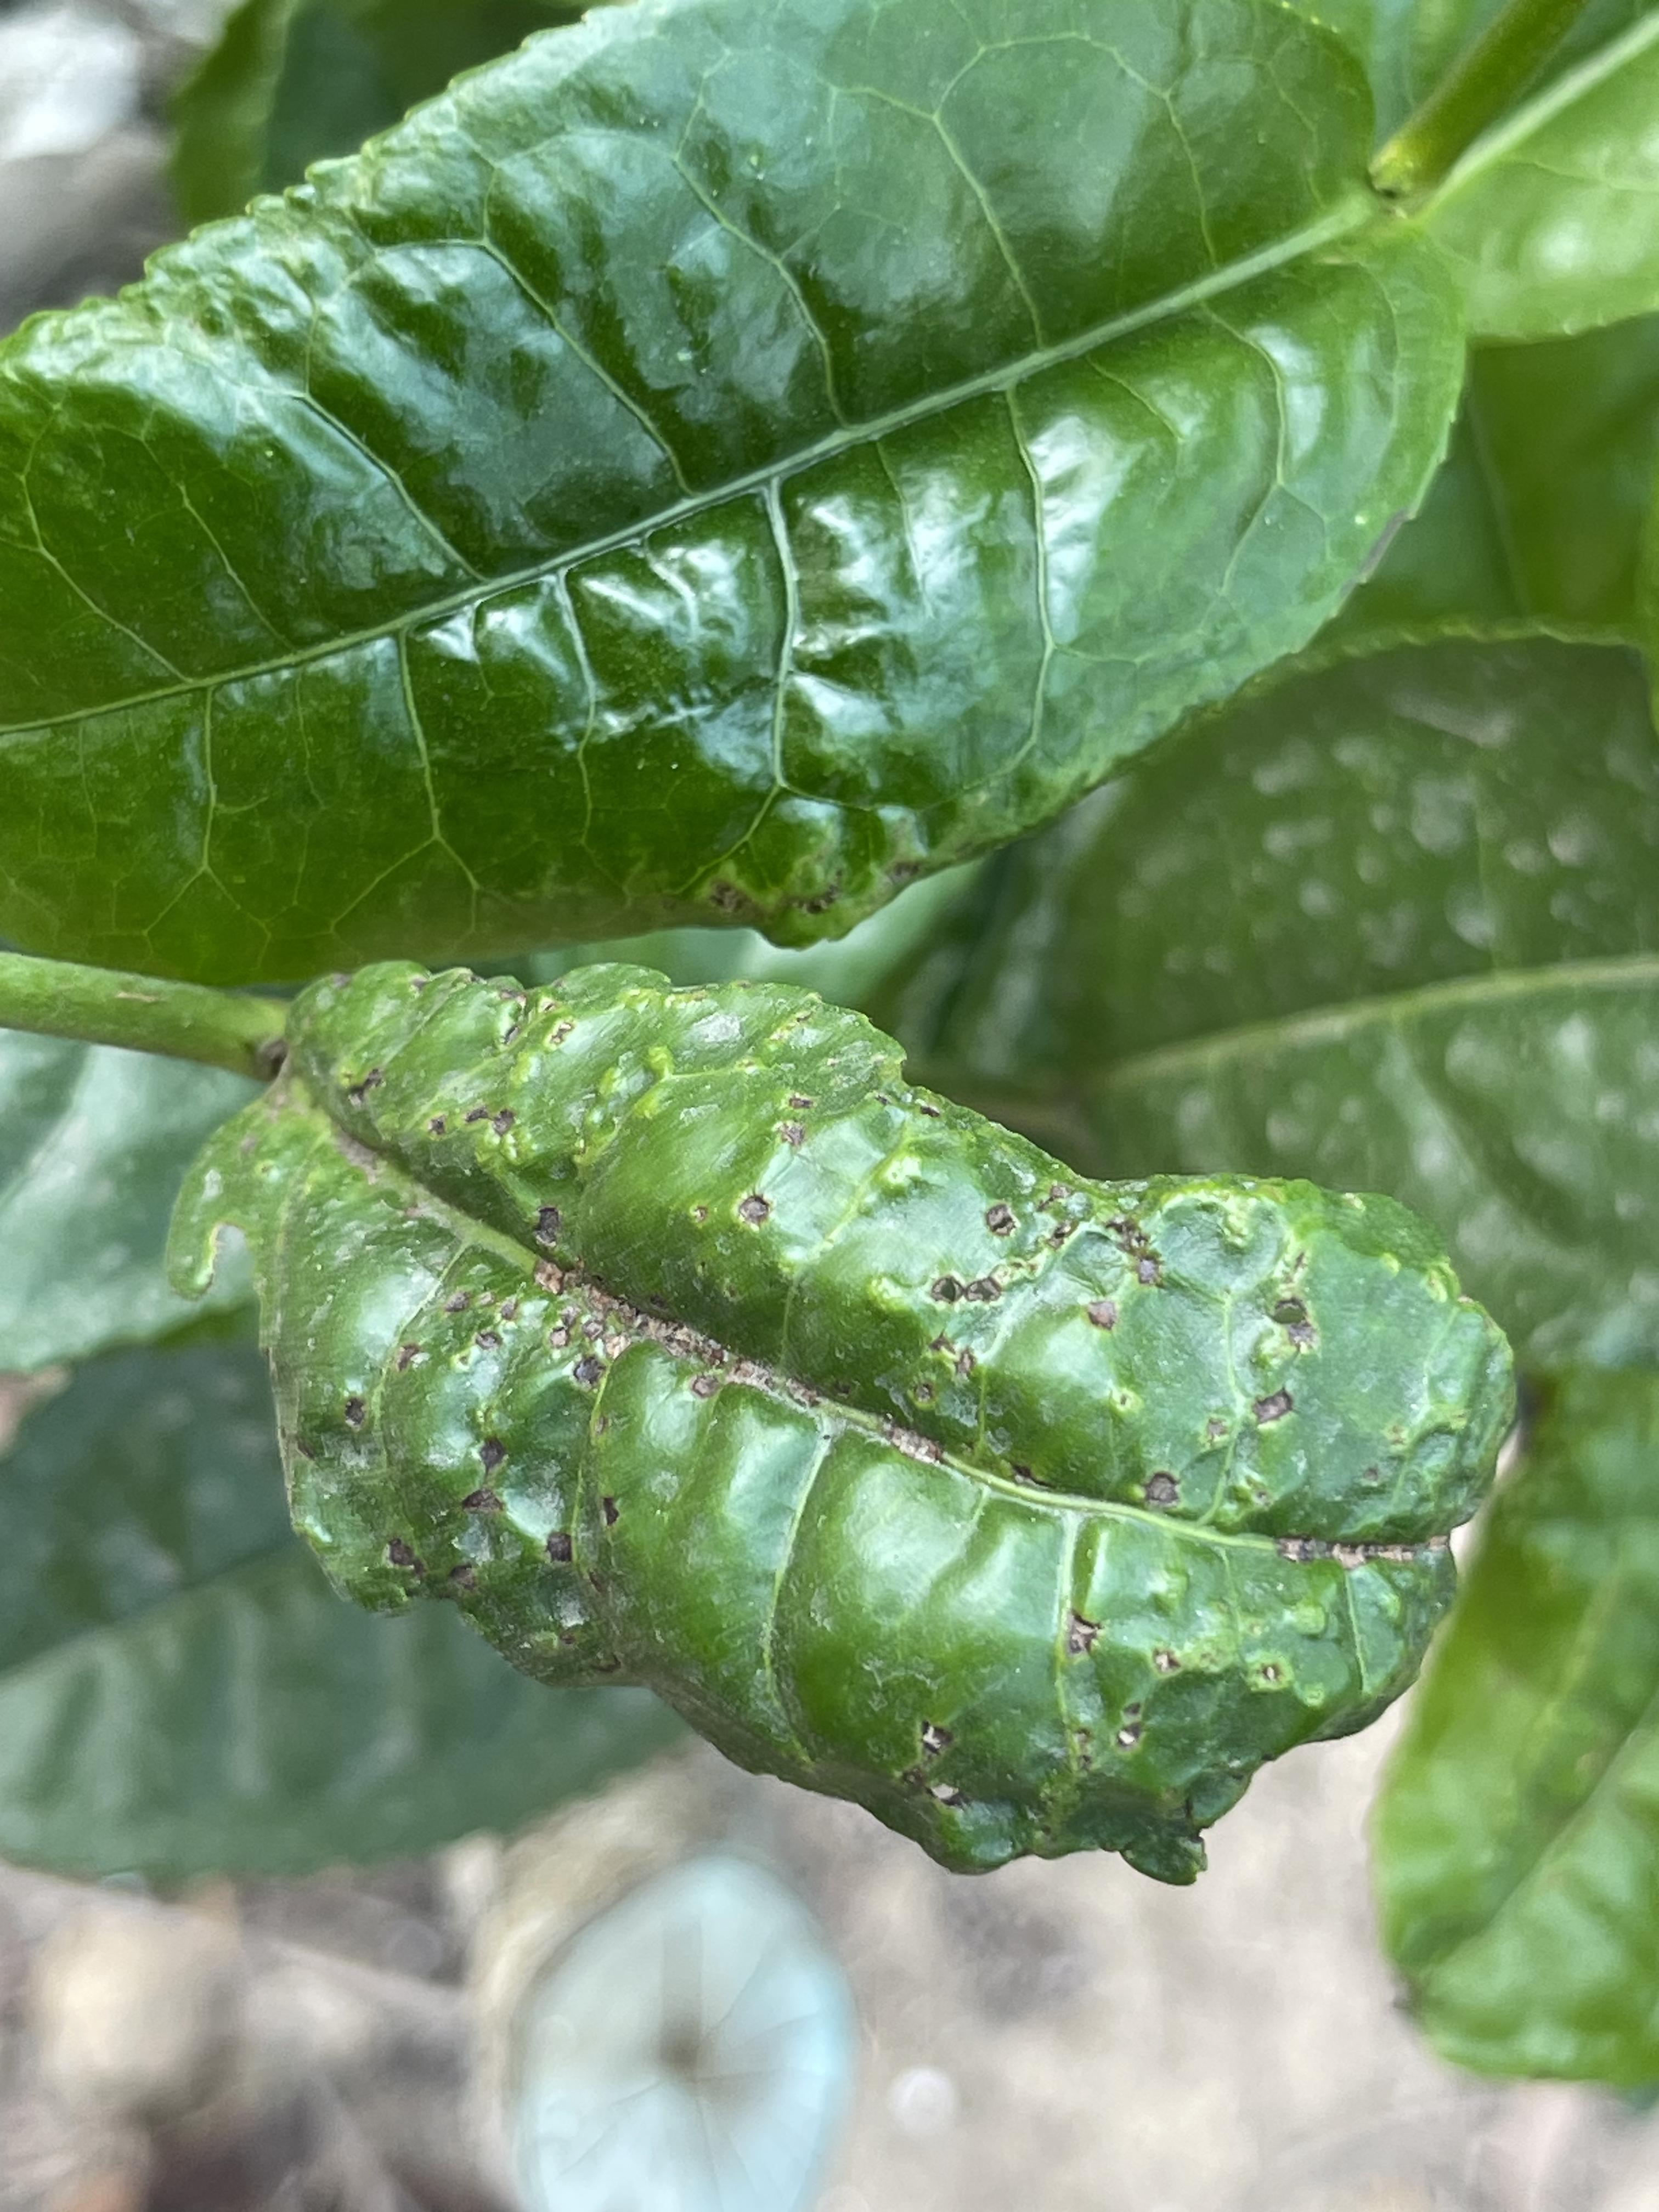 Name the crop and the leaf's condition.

tea, helopeltis
